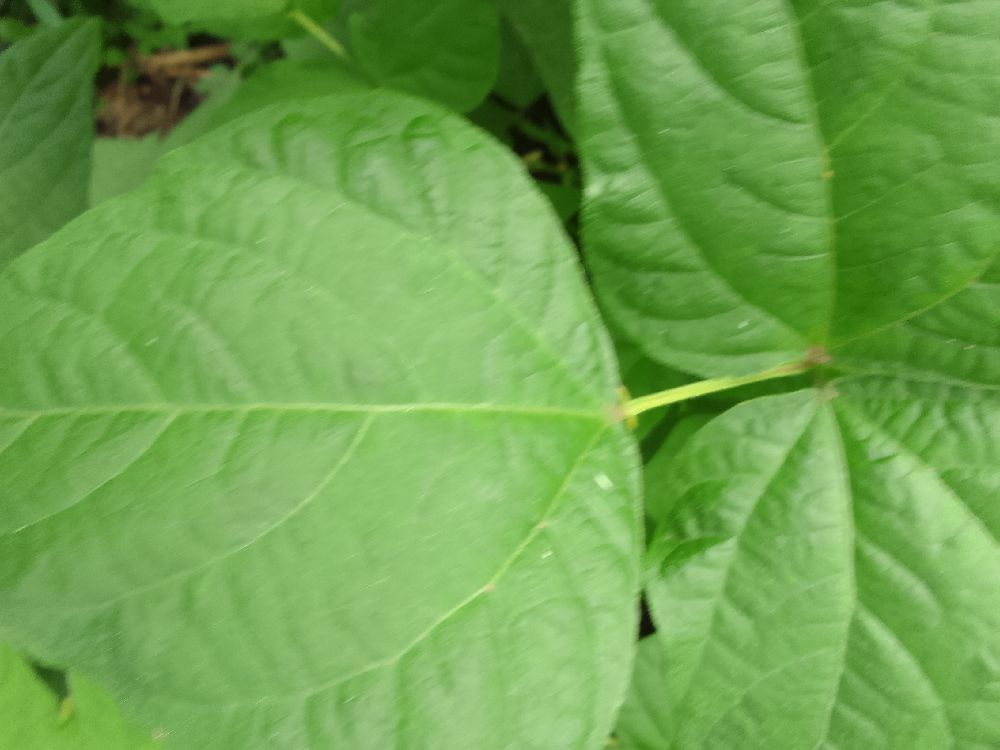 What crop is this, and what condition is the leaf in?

common bean, healthy
